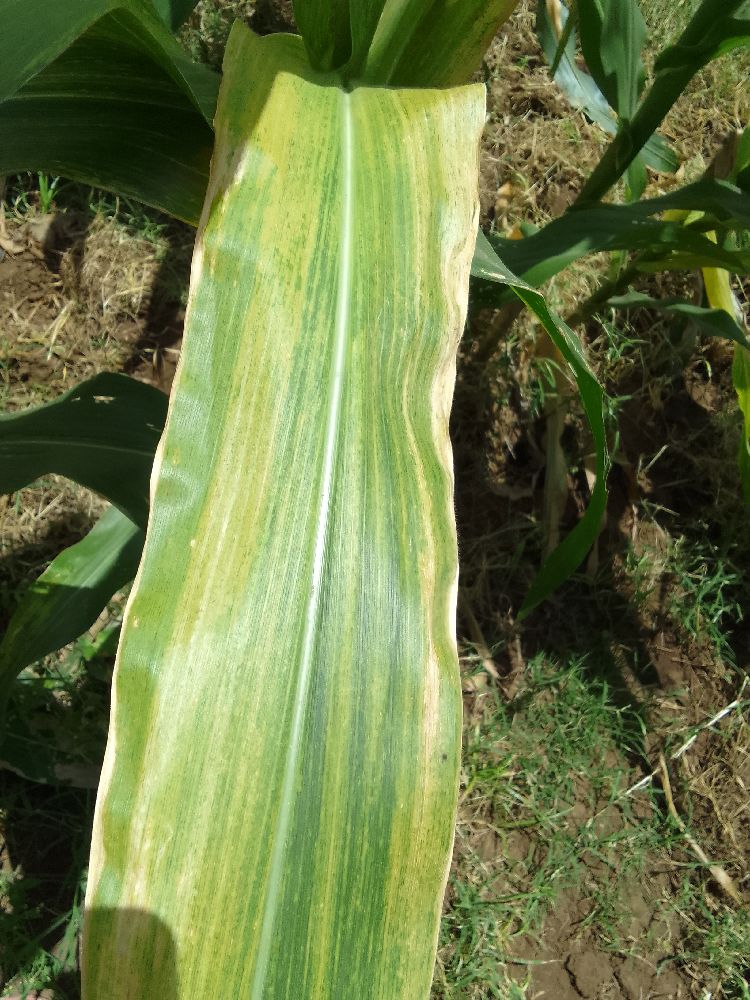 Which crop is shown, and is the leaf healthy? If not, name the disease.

maize, maize lethal necrosis
